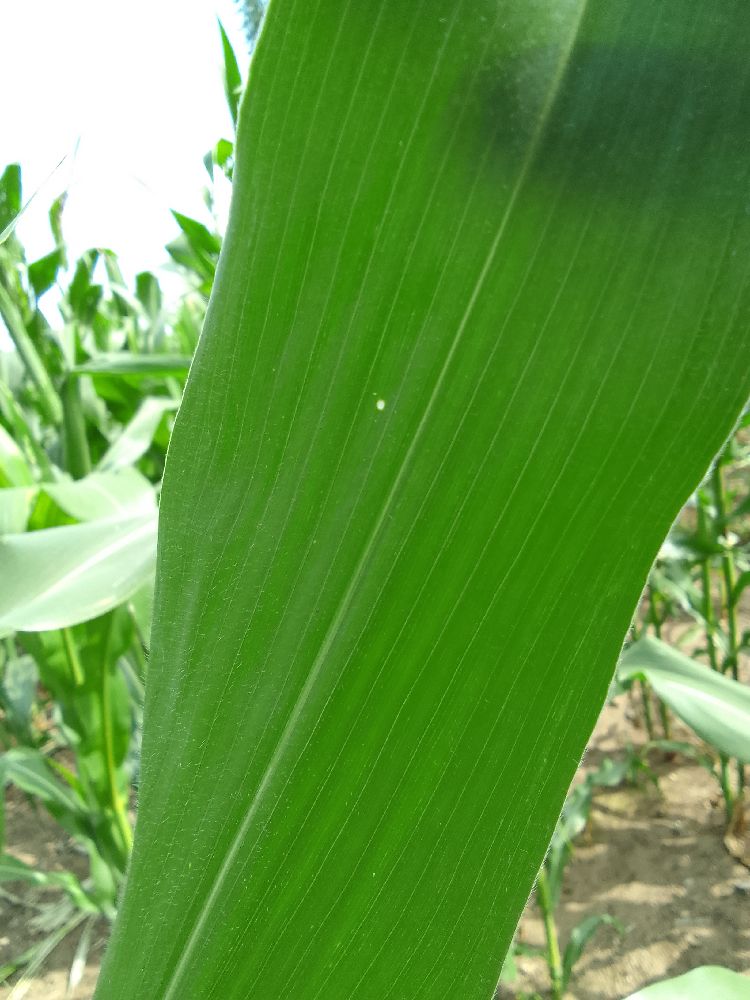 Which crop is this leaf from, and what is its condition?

maize, healthy
